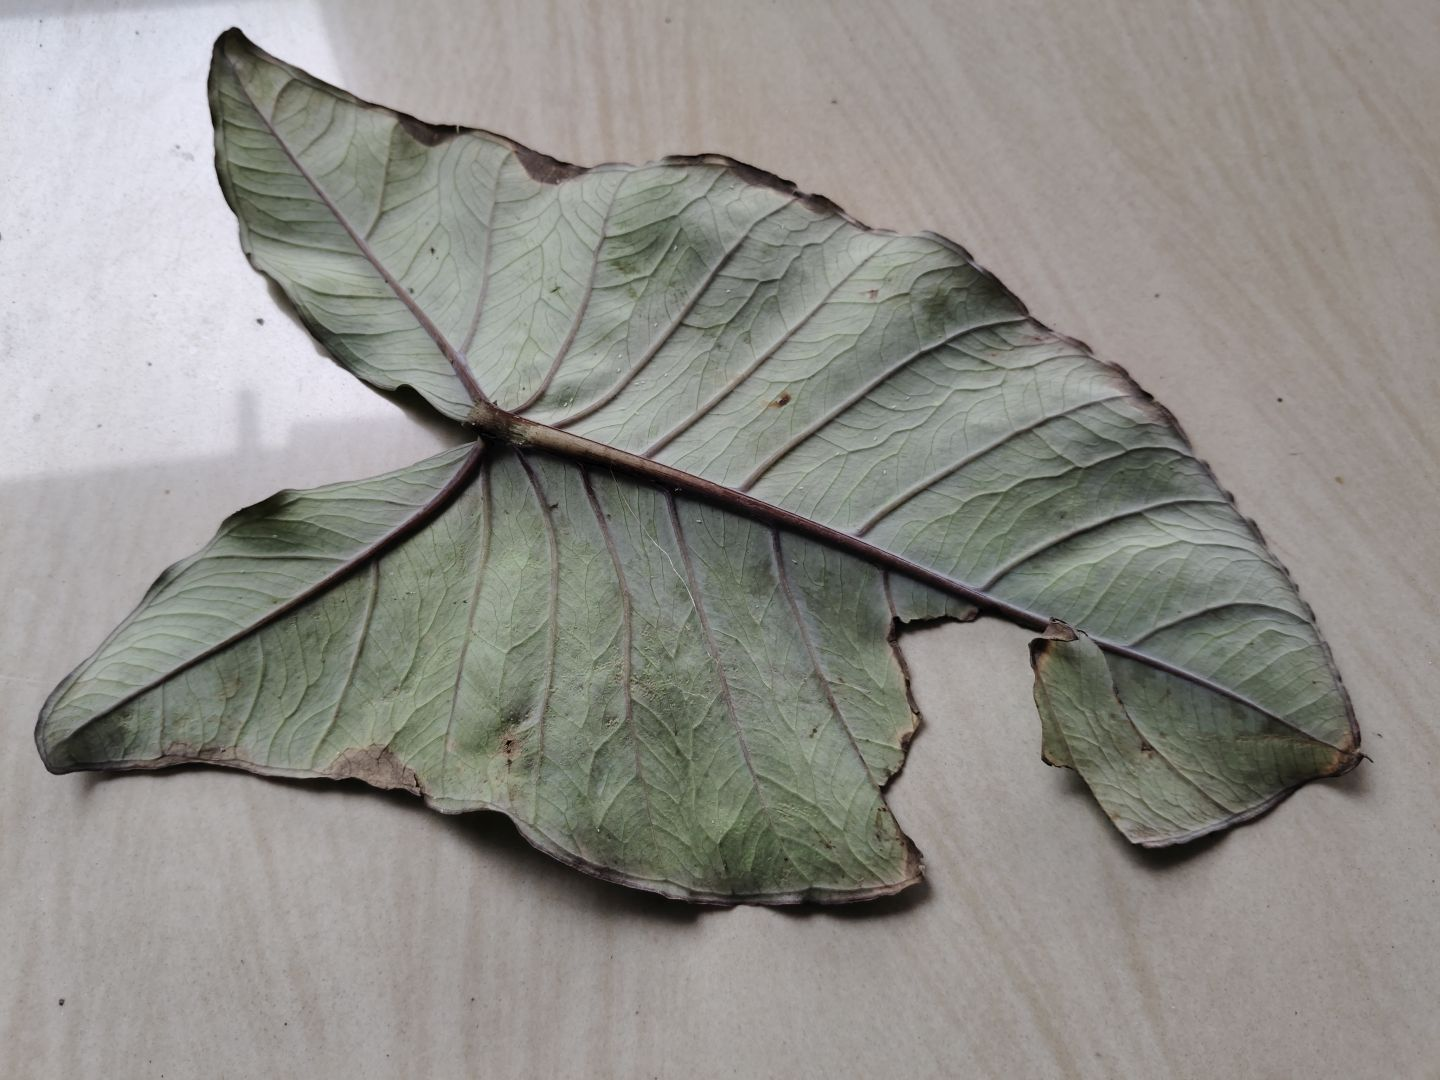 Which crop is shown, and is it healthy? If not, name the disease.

taro, leaf blight
